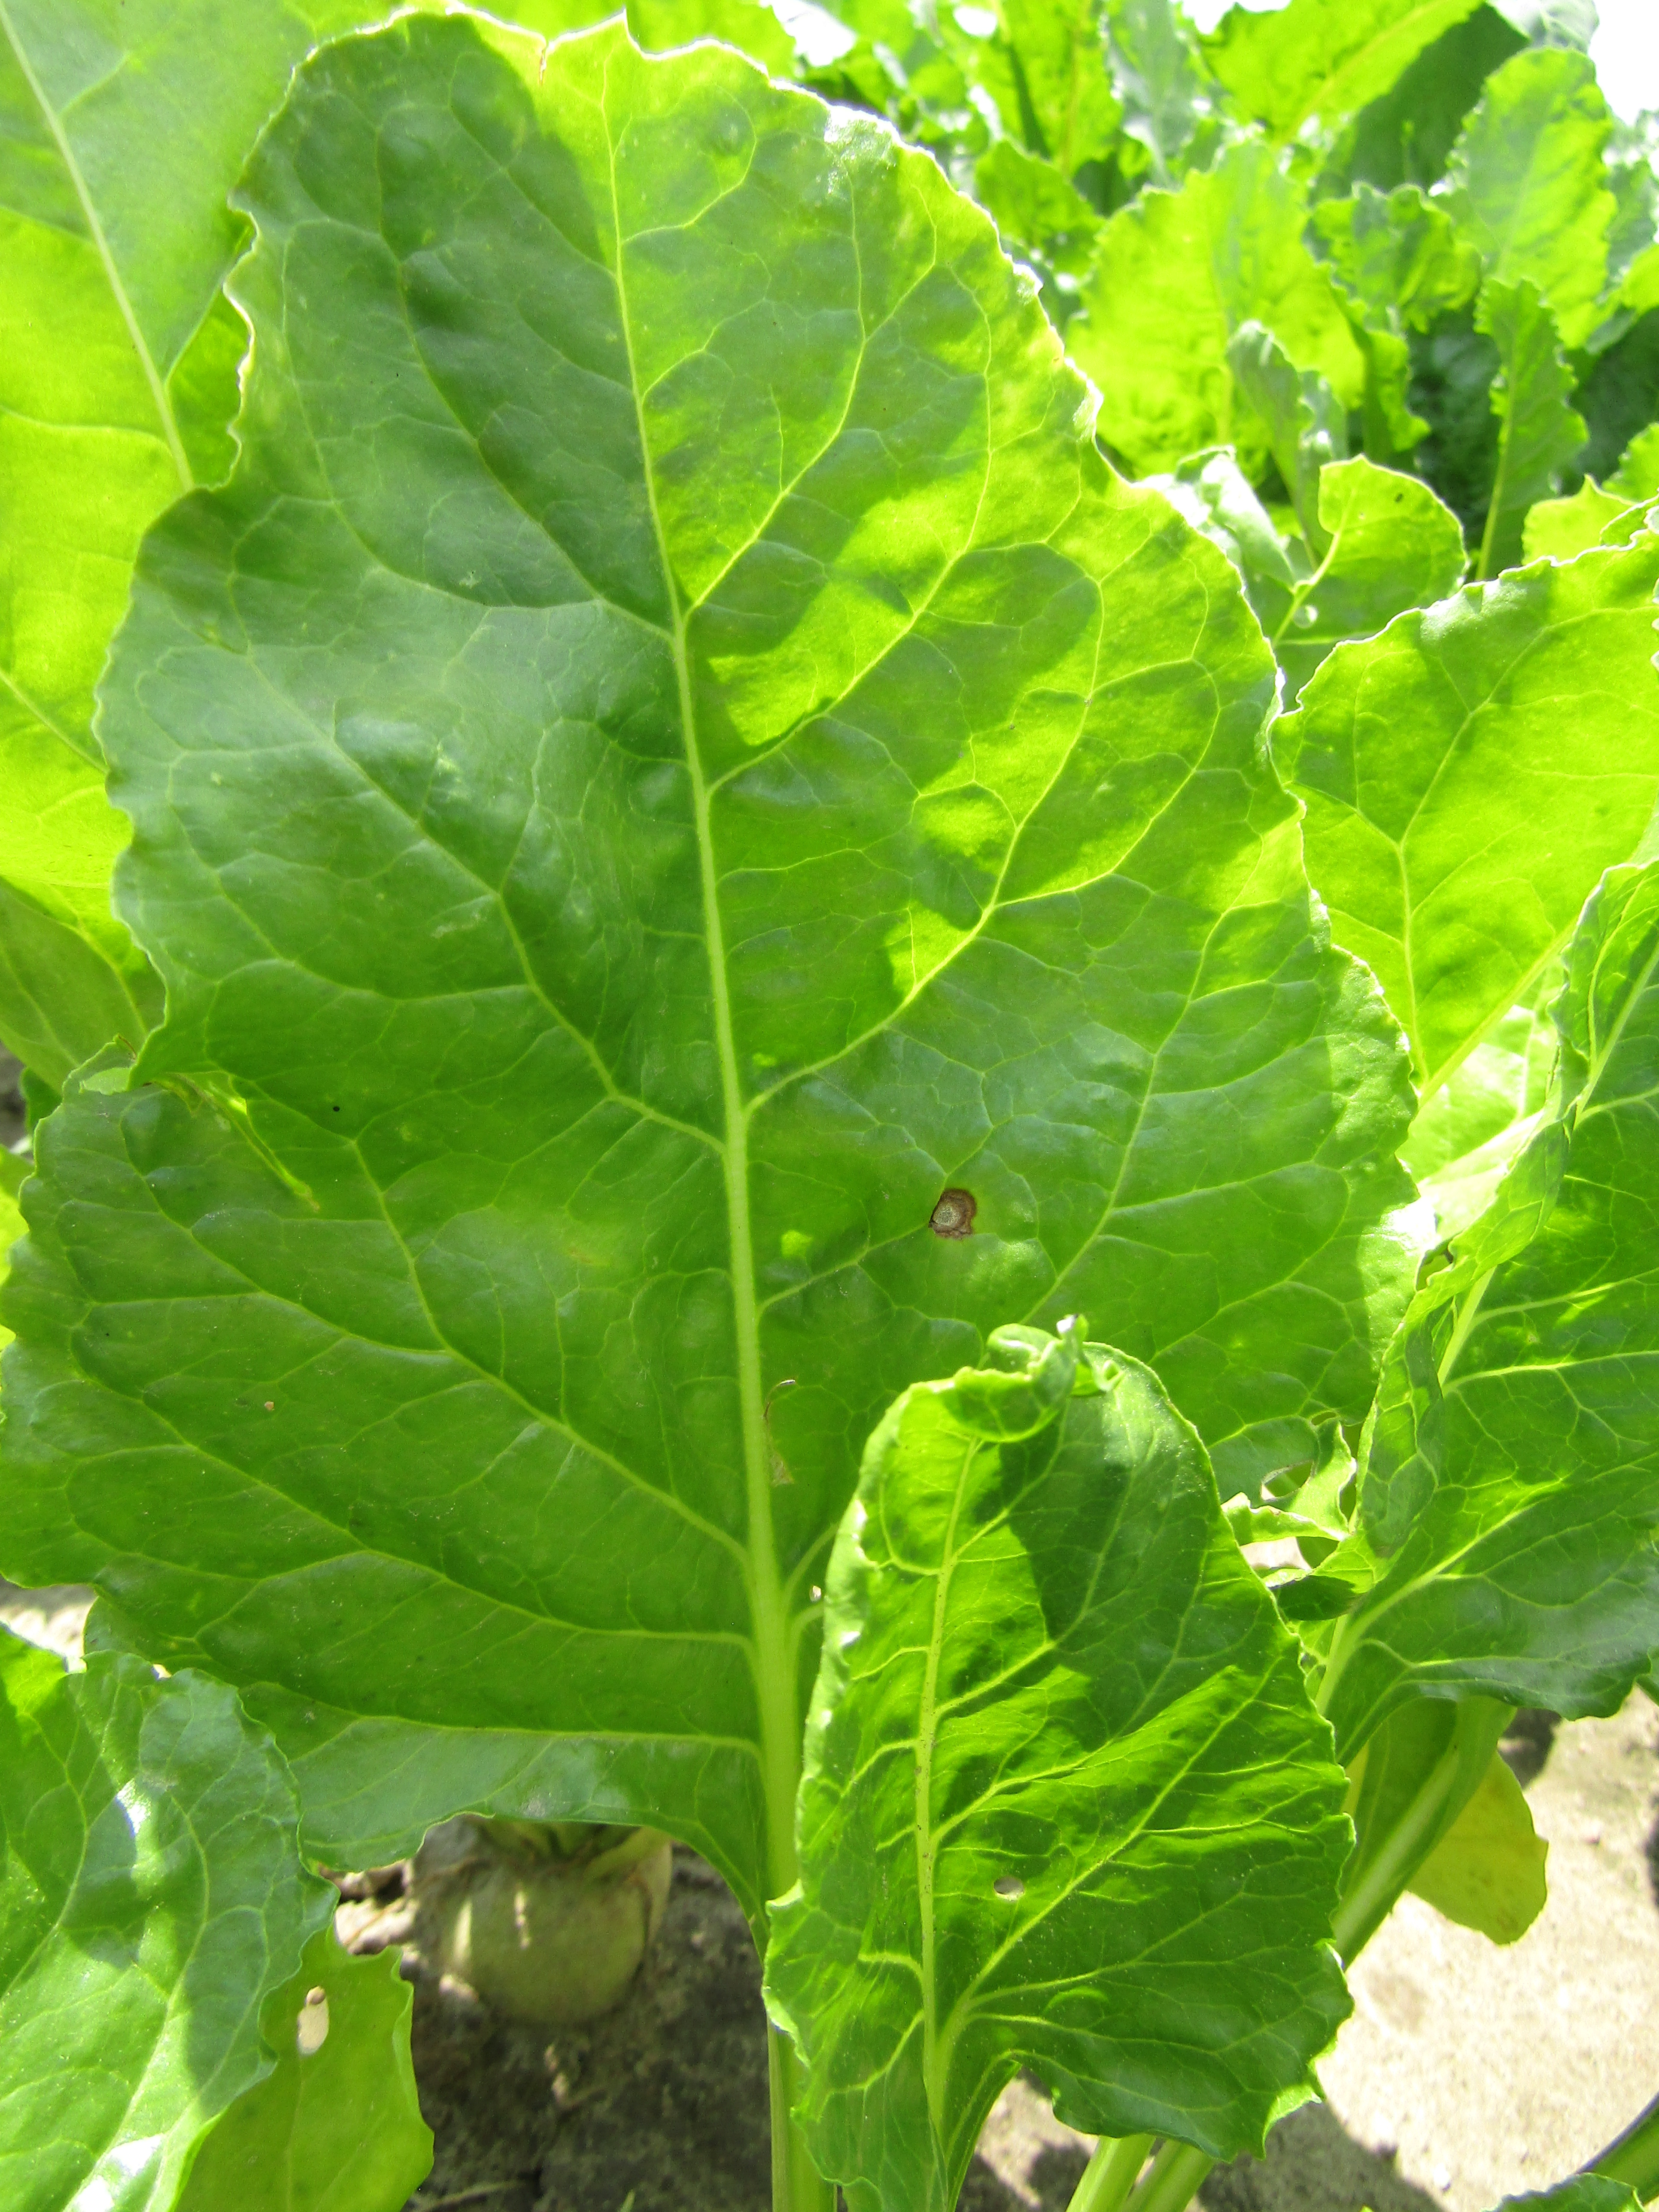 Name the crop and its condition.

beet, cercospora
